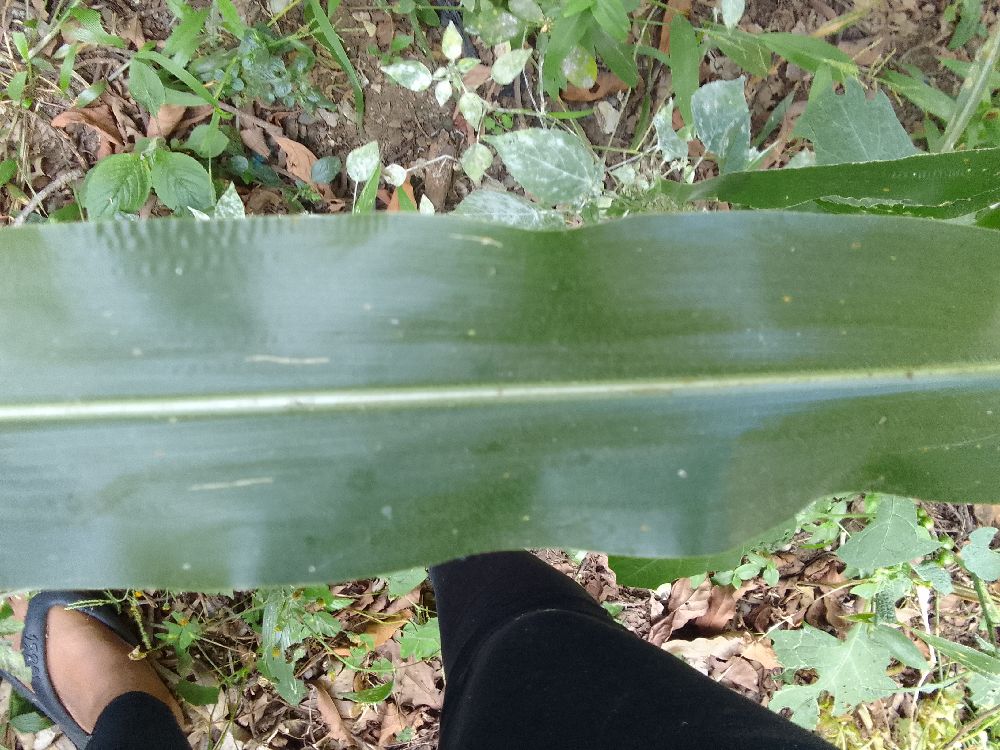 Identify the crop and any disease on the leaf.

maize, healthy
